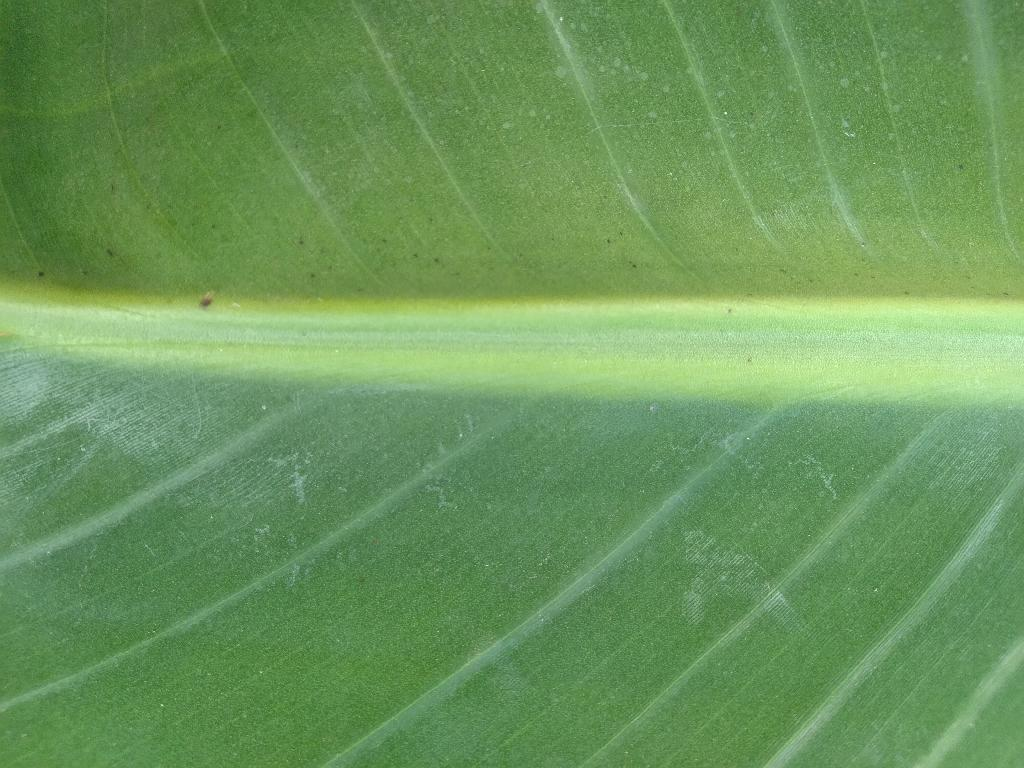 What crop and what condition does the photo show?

banana, healthy
